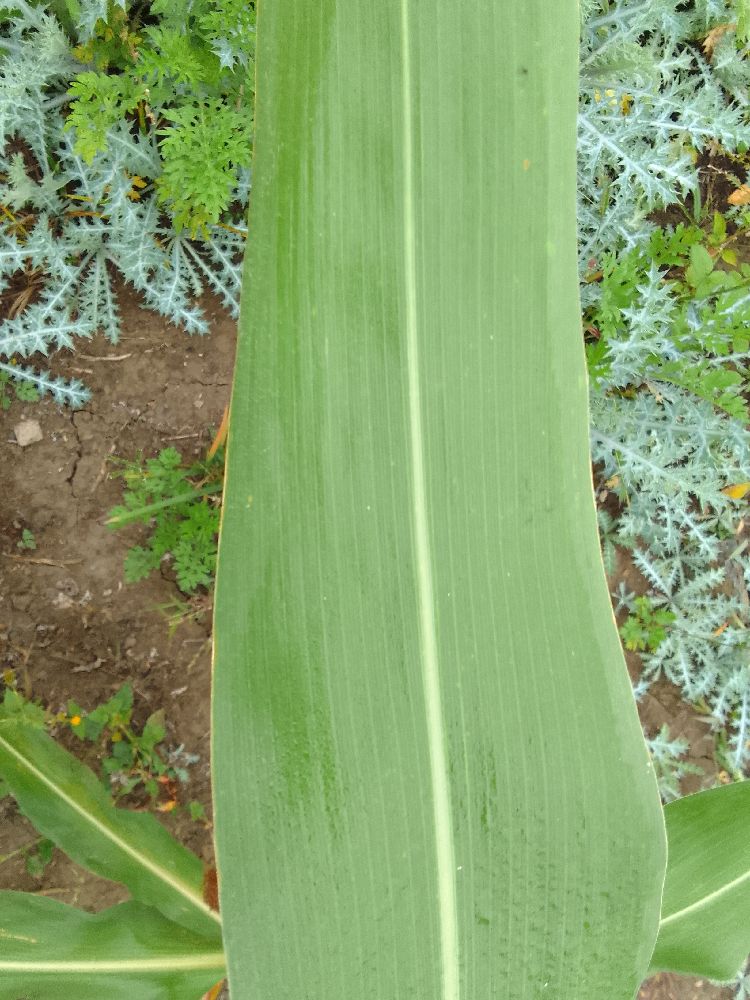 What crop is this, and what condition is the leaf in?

maize, healthy
